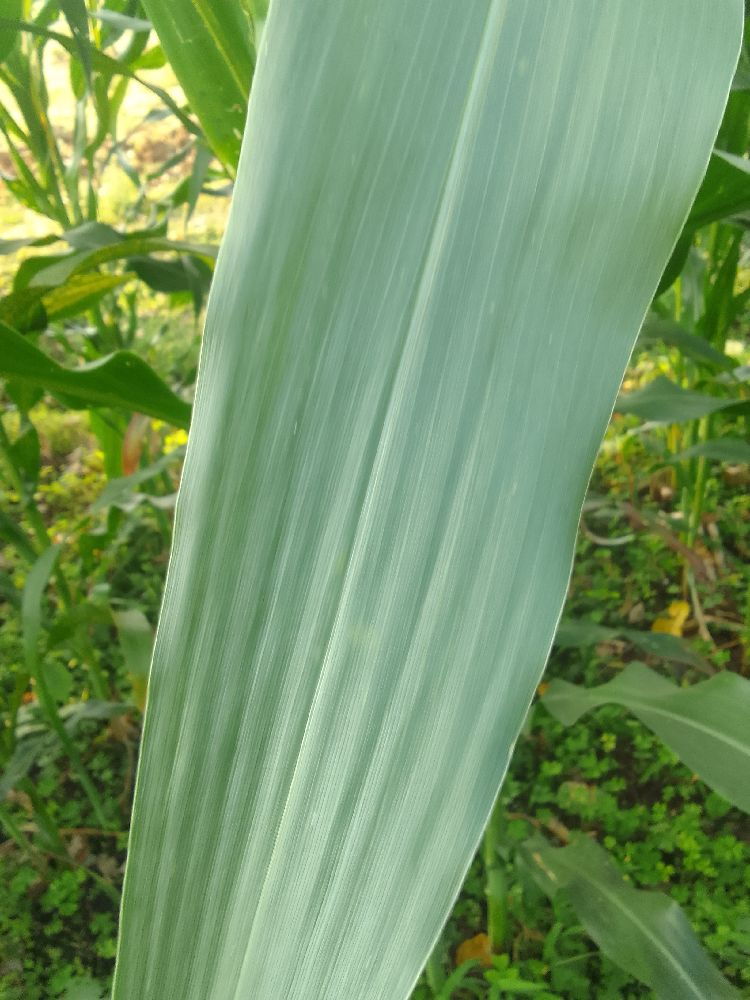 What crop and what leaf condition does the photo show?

maize, healthy
